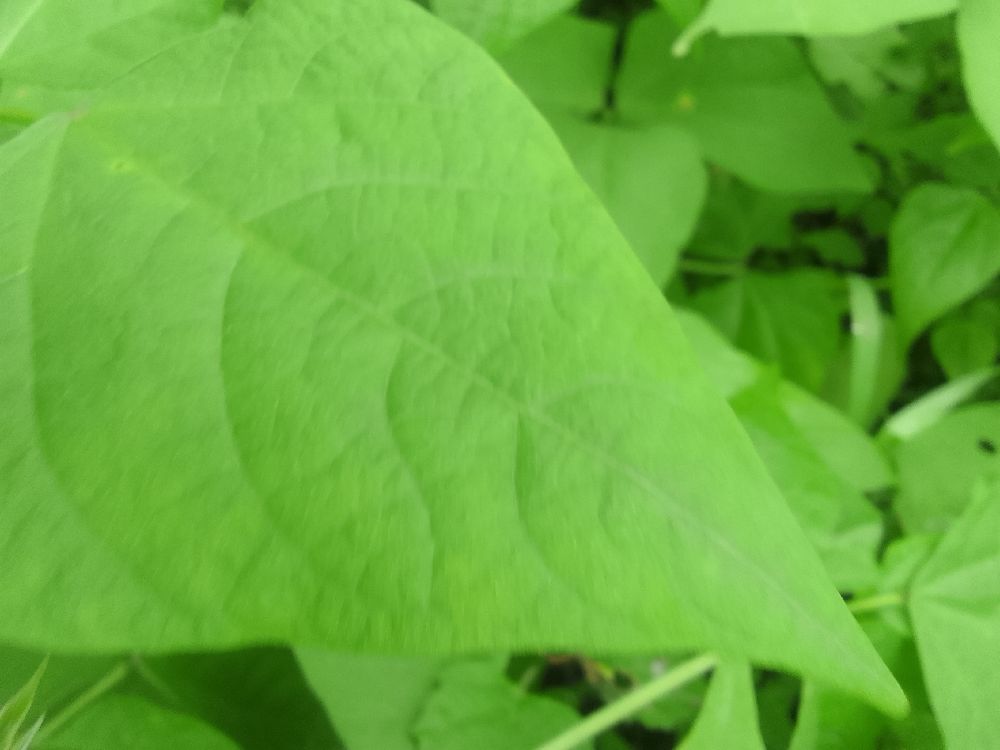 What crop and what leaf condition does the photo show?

common bean, healthy
